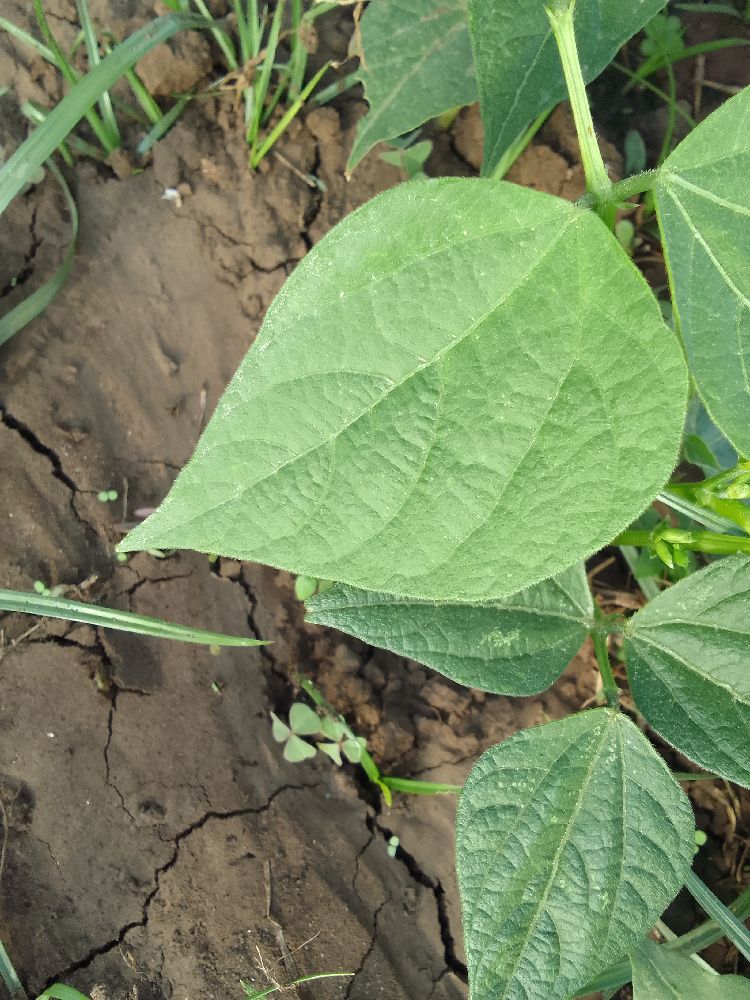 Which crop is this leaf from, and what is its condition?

common bean, healthy
